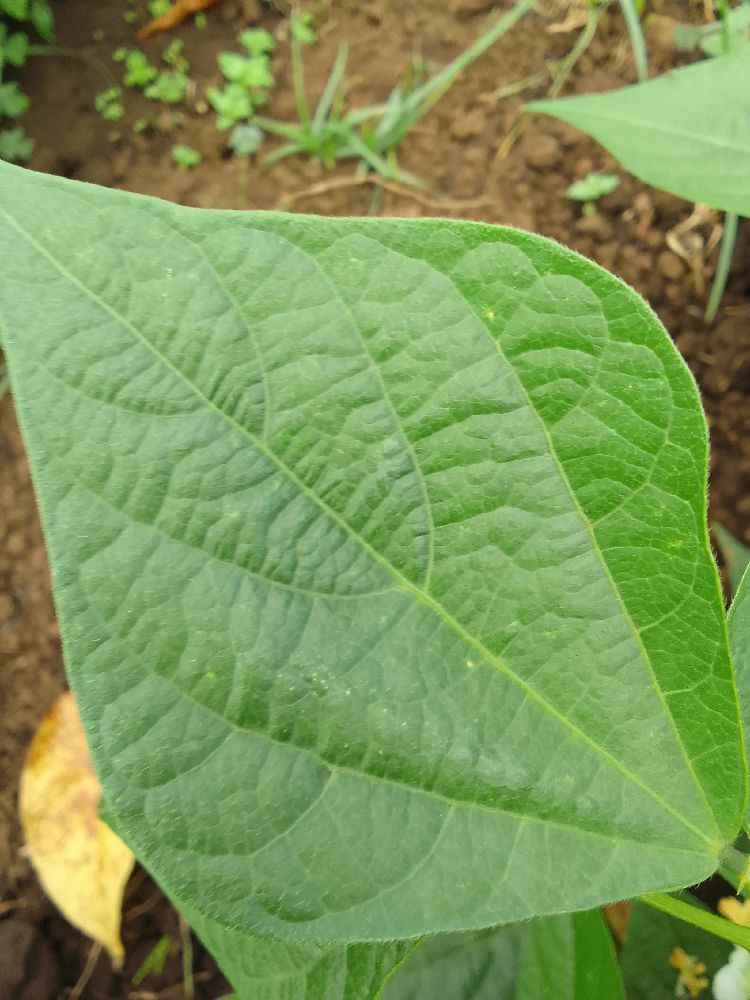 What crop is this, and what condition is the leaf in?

common bean, healthy
